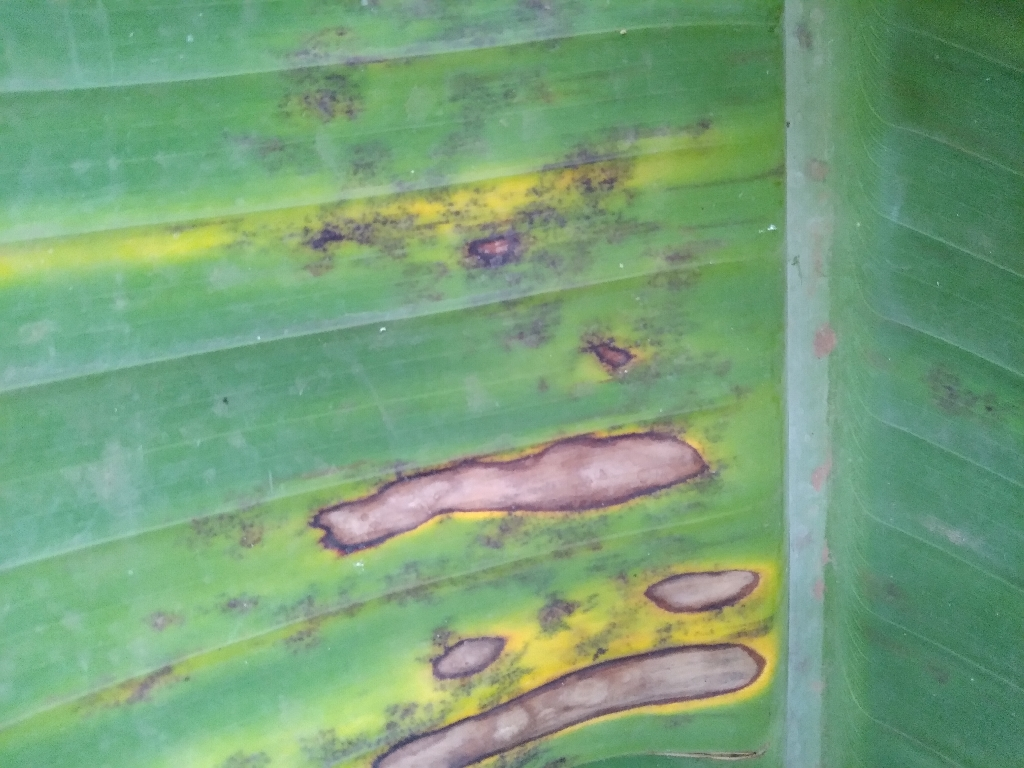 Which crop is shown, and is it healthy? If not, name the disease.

banana, black sigatoka
